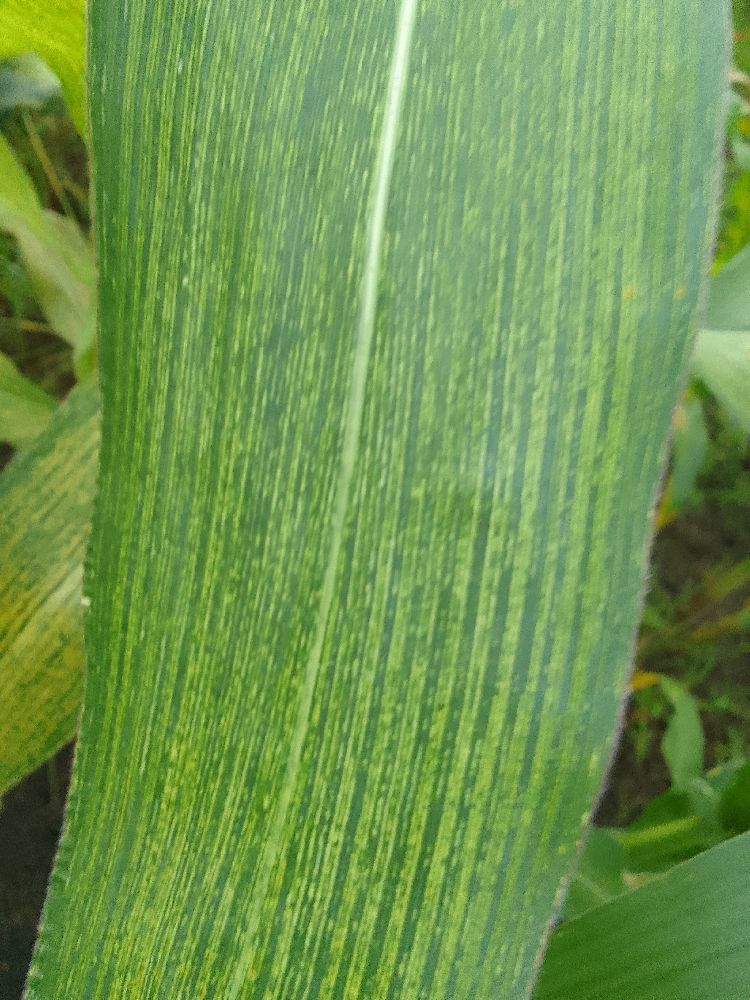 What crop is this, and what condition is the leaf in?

maize, maize streak virus
